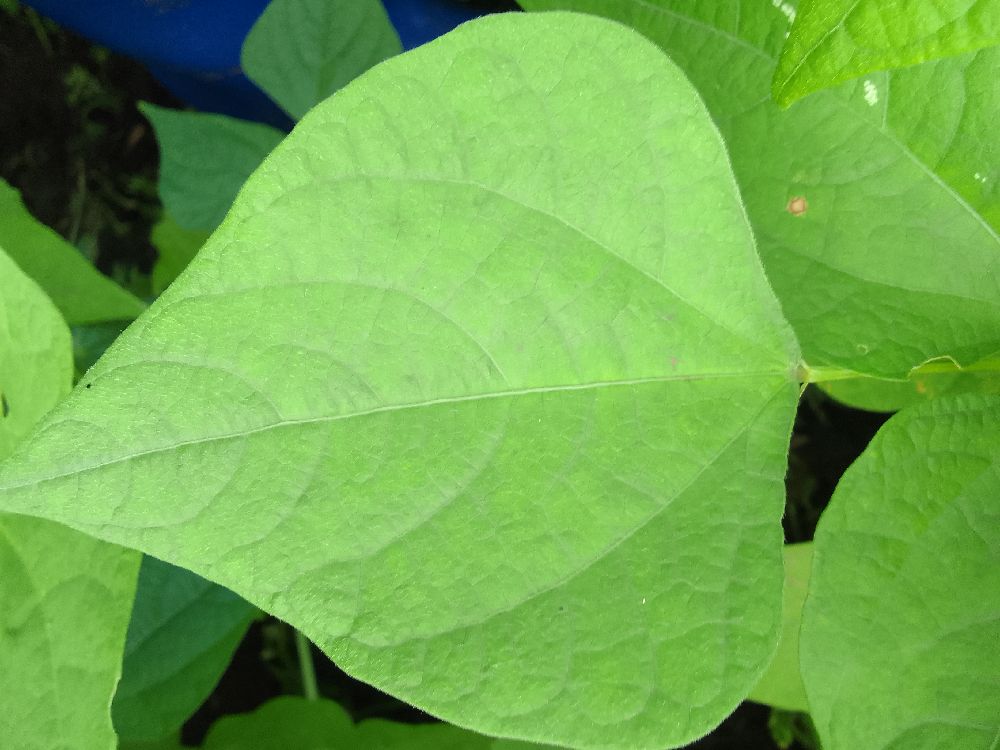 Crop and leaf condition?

common bean, healthy
